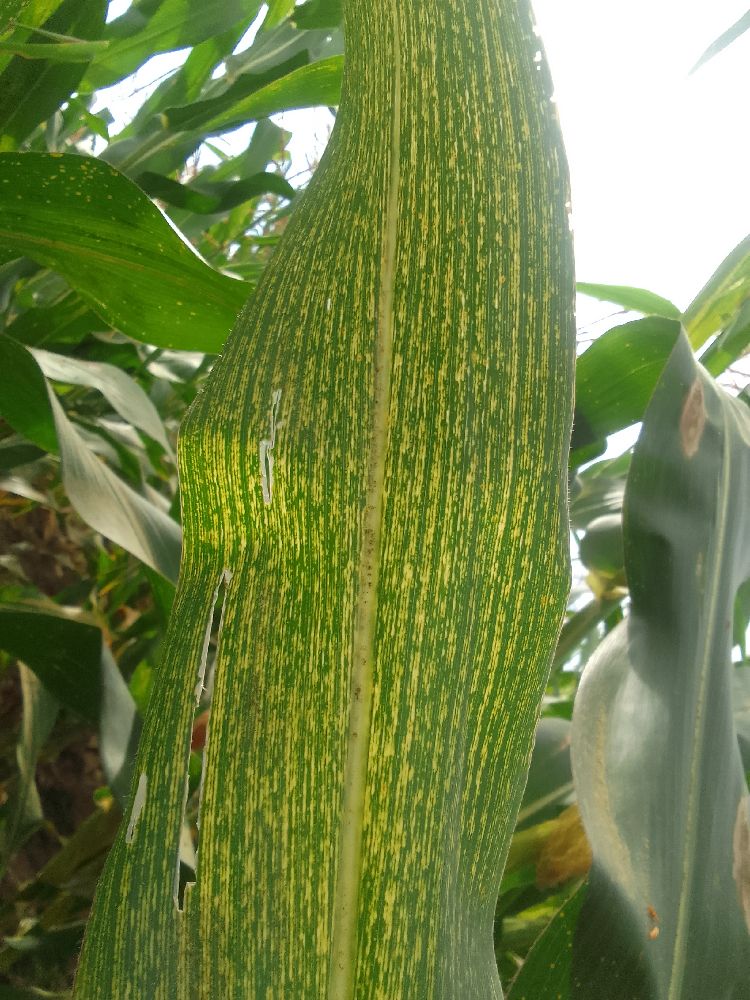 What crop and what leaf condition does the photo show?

maize, maize streak virus
